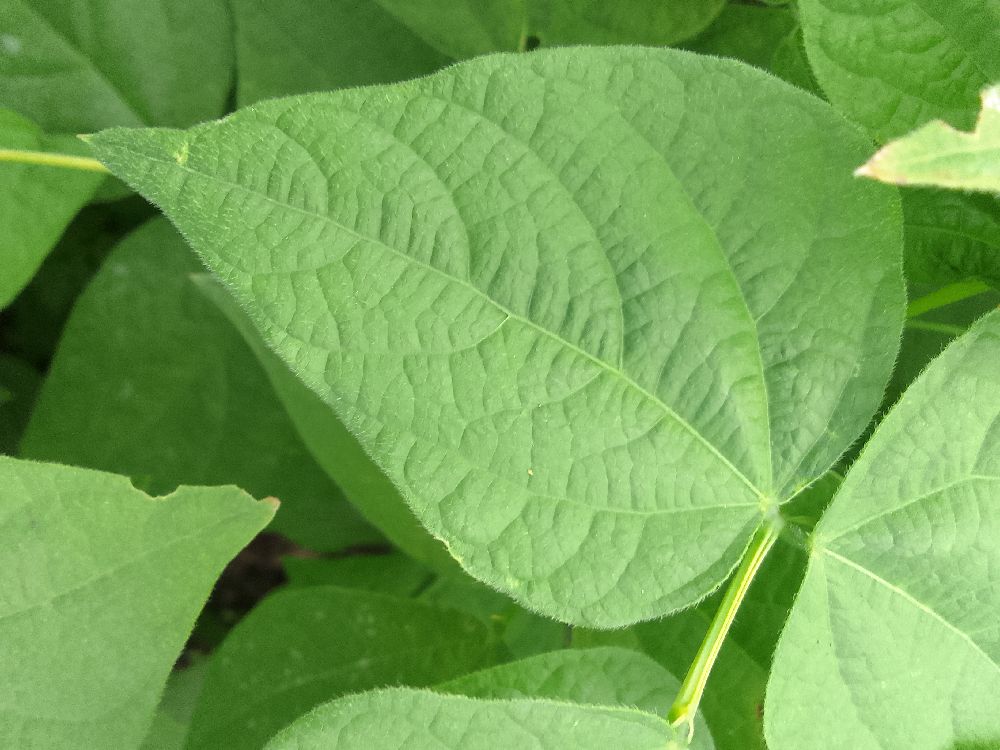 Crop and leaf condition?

common bean, healthy
